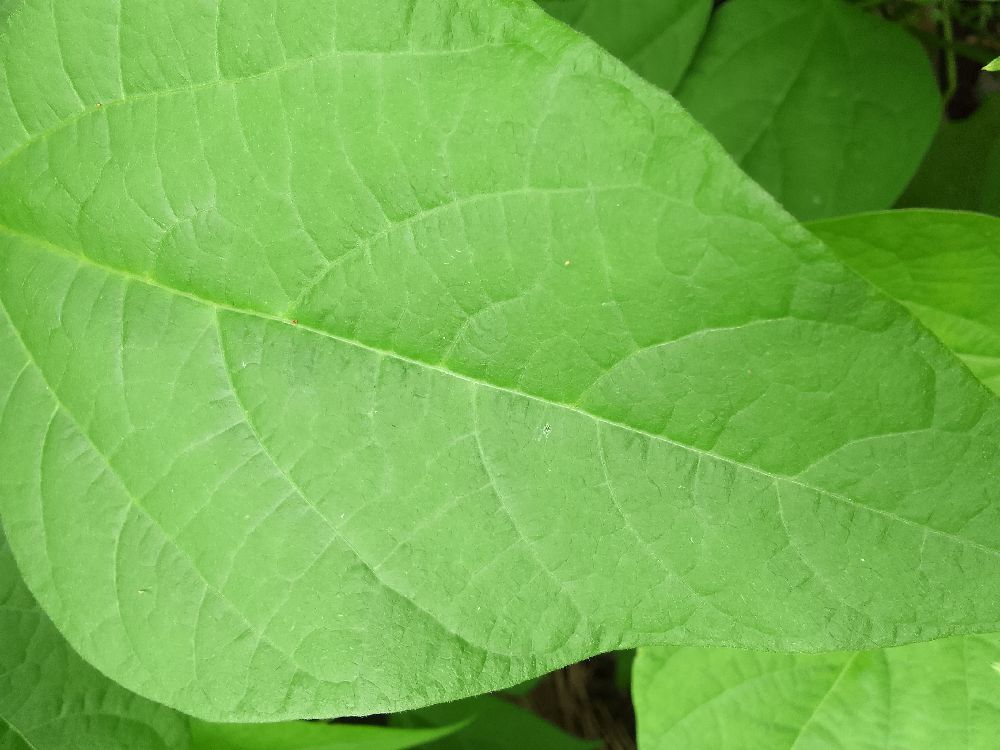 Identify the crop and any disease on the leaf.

common bean, healthy
